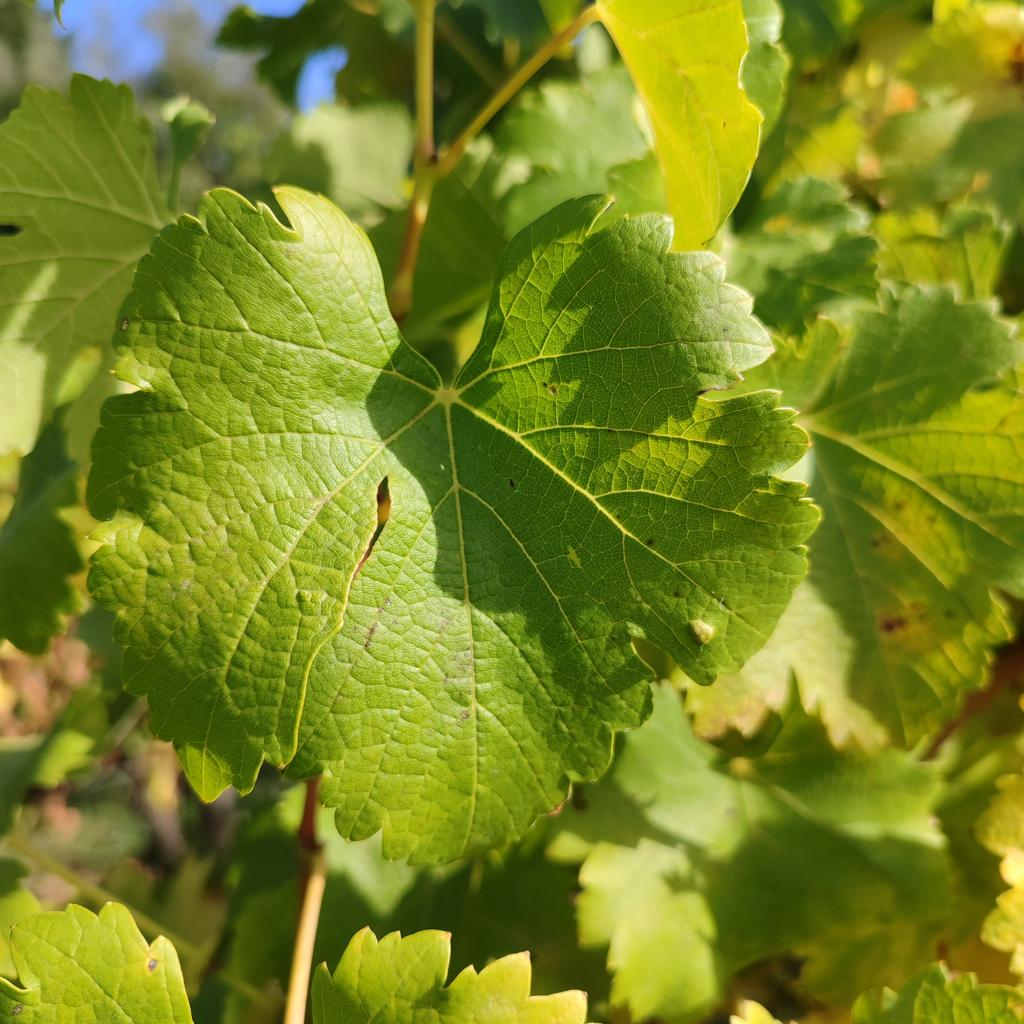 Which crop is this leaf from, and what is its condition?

grapevine, erineum mite
